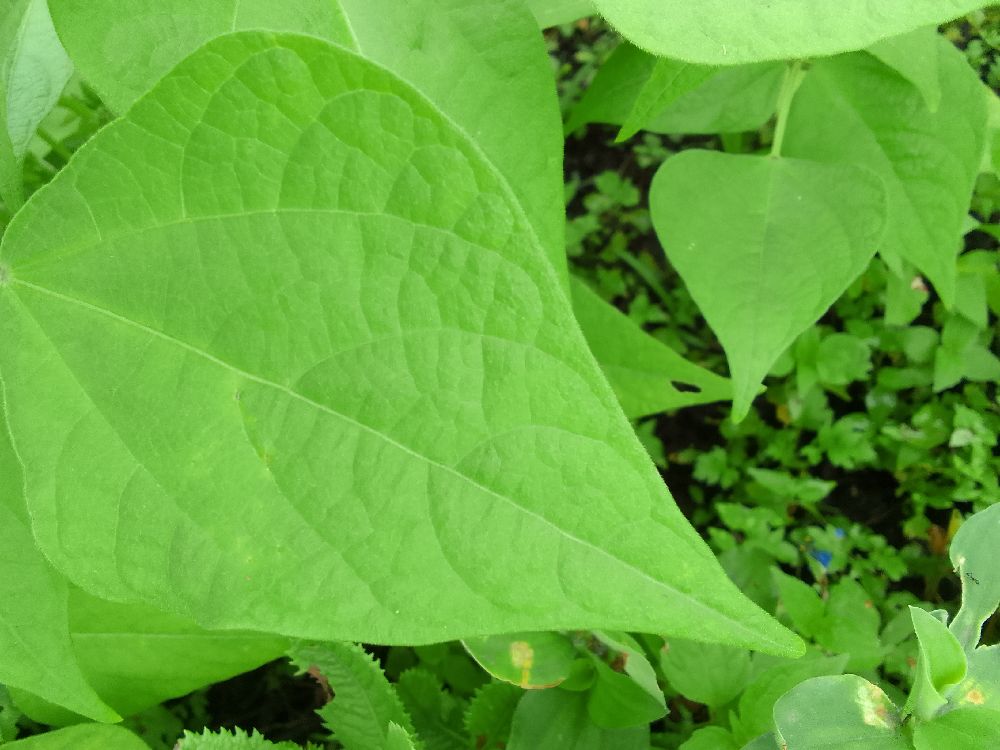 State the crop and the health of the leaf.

common bean, healthy
